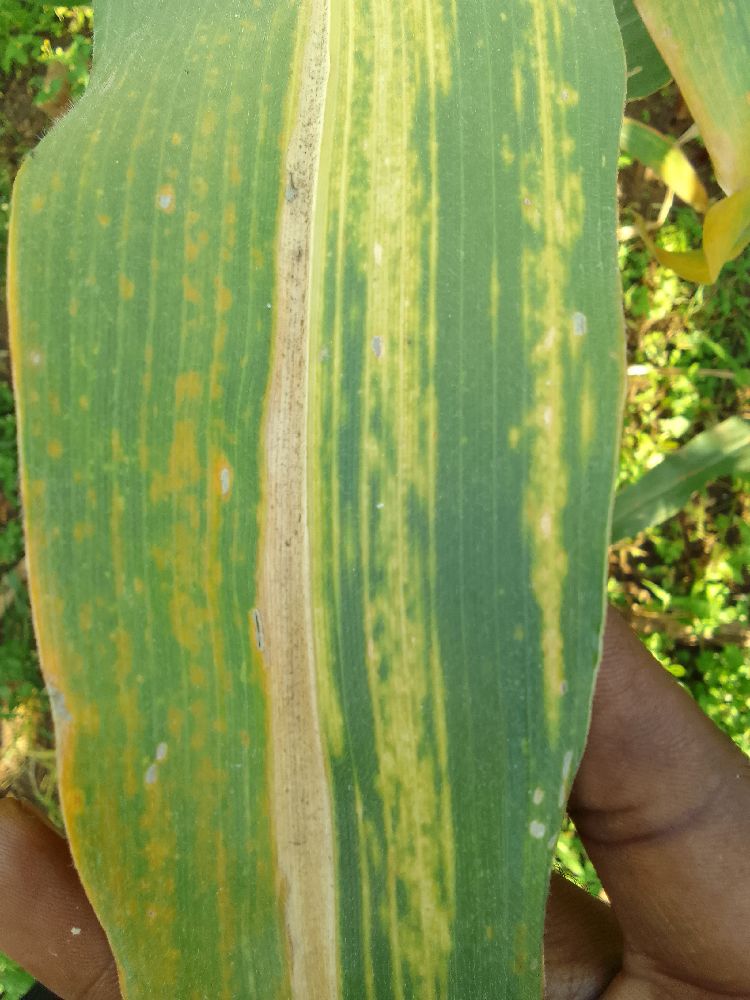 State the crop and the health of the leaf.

maize, maize lethal necrosis
